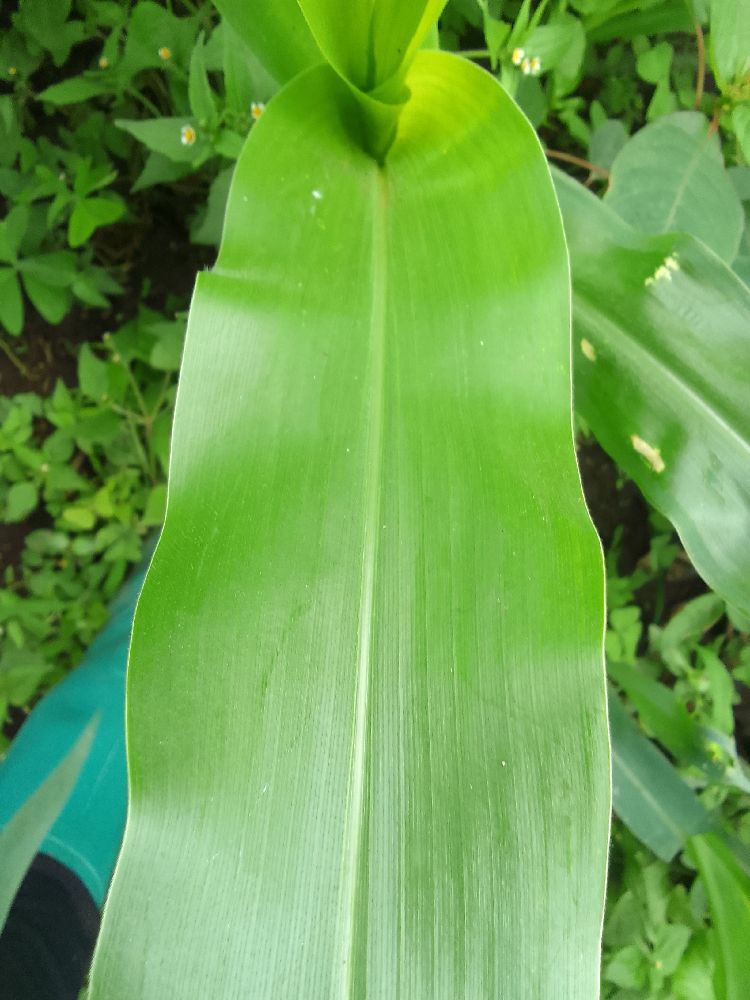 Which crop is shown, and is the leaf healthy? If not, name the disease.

common bean, healthy
